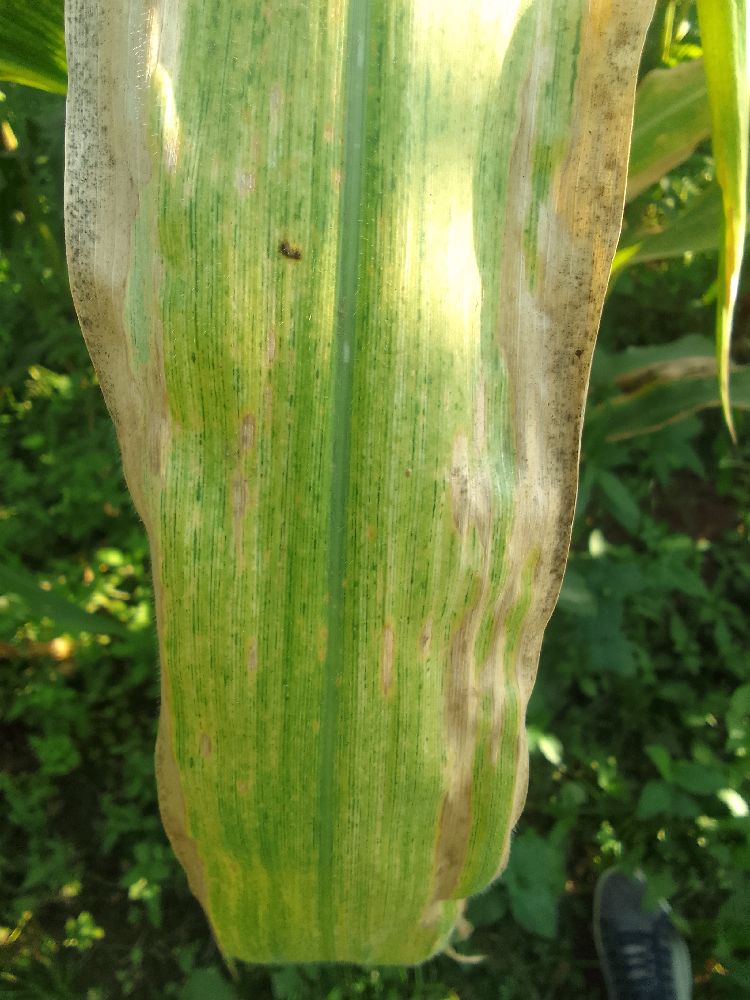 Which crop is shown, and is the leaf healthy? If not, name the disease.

maize, maize lethal necrosis
